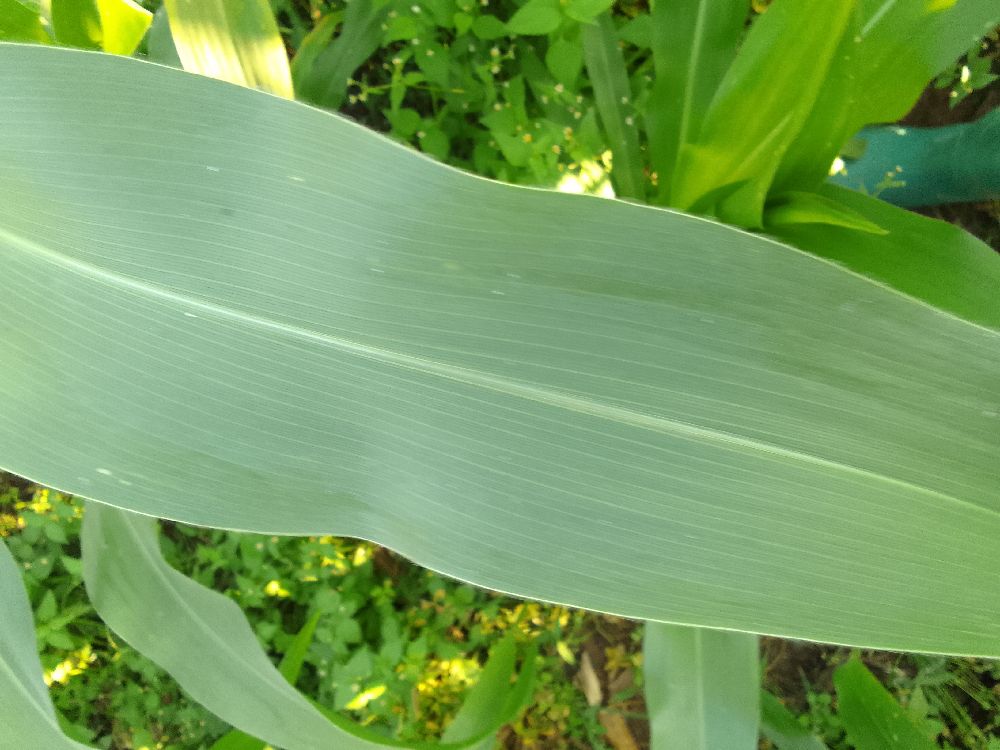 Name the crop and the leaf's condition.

maize, healthy
